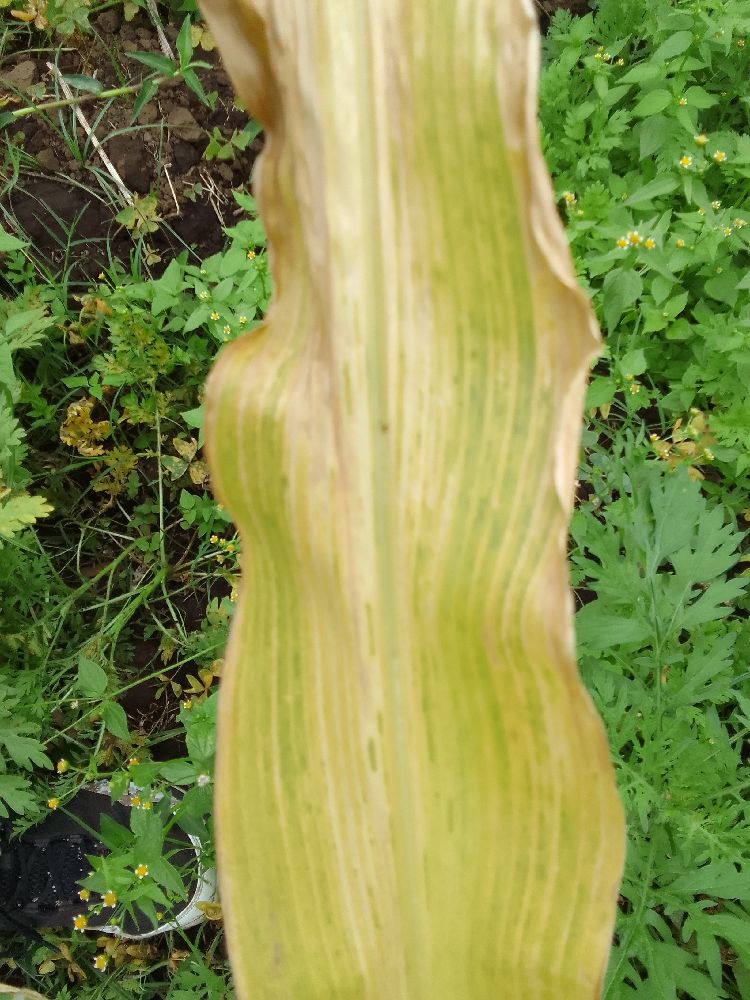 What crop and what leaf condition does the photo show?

maize, maize lethal necrosis
